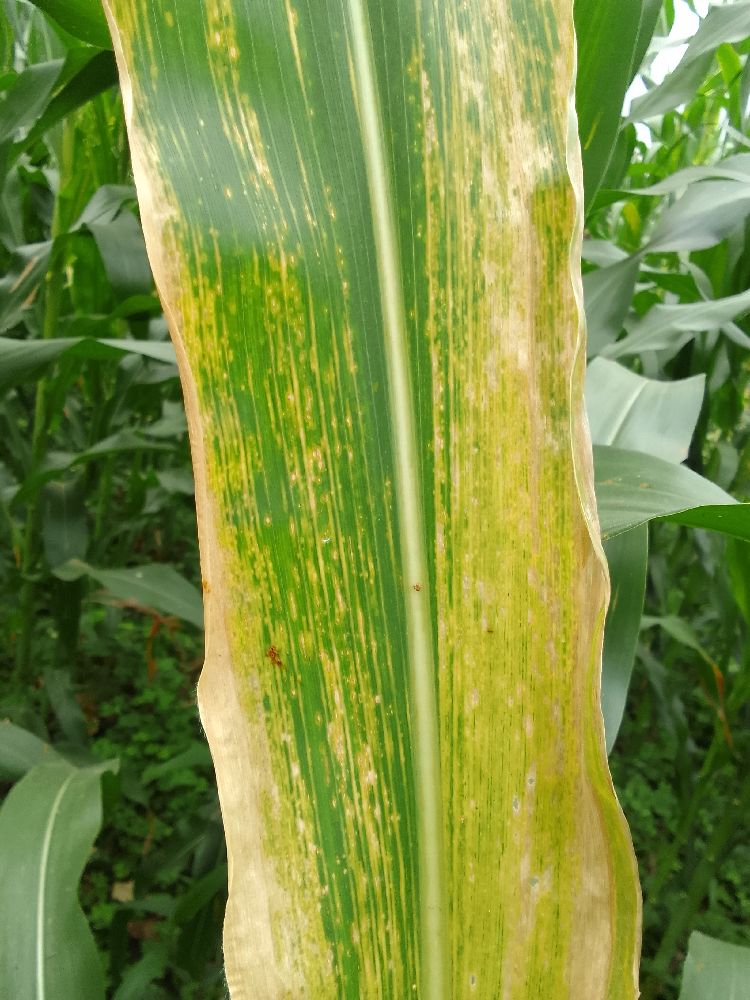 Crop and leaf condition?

maize, maize lethal necrosis
